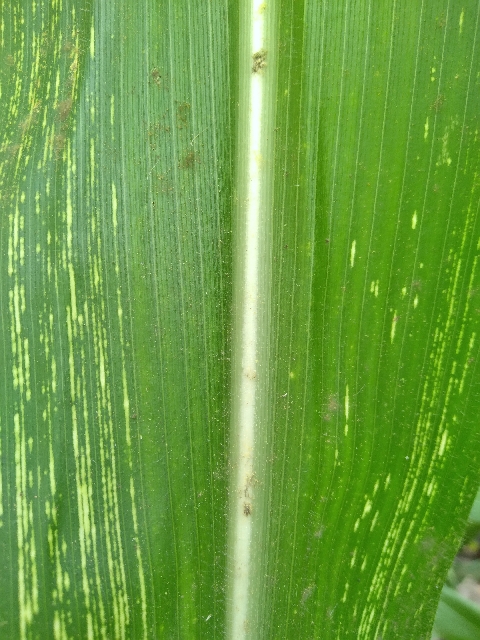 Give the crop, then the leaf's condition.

maize, maize streak virus
